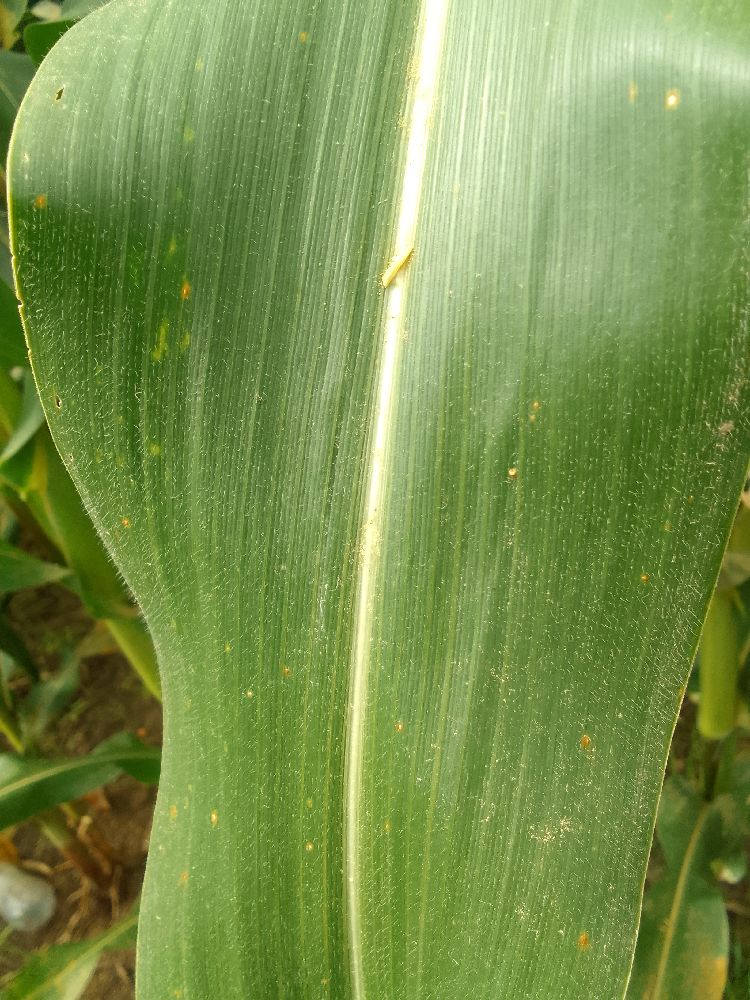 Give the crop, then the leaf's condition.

maize, healthy
